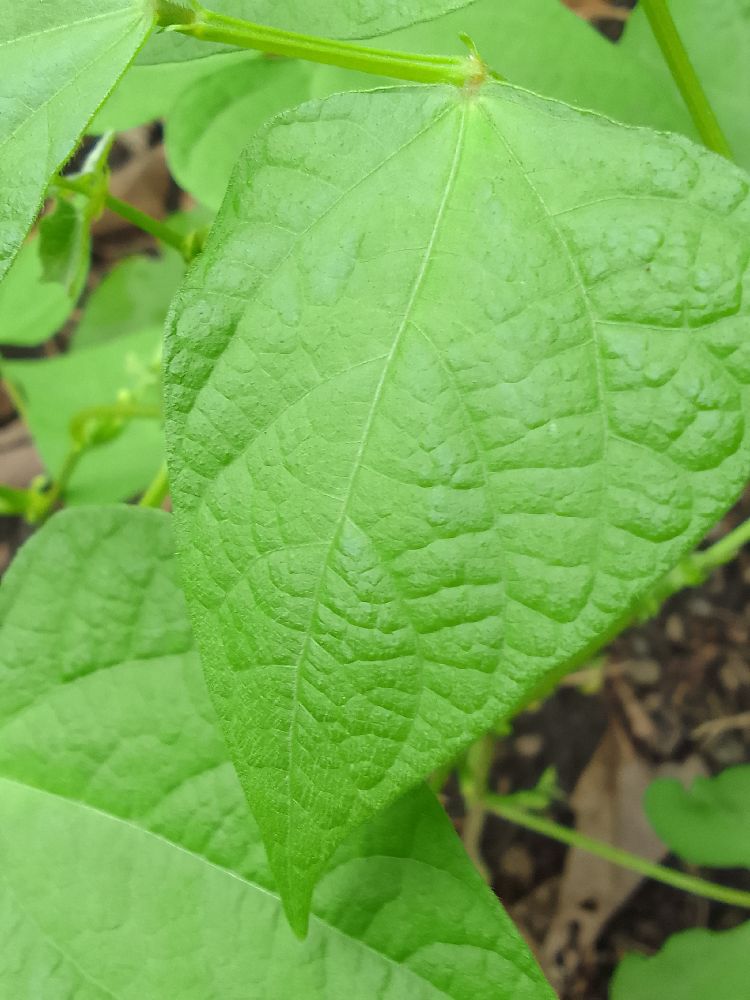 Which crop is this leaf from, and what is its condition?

common bean, healthy
